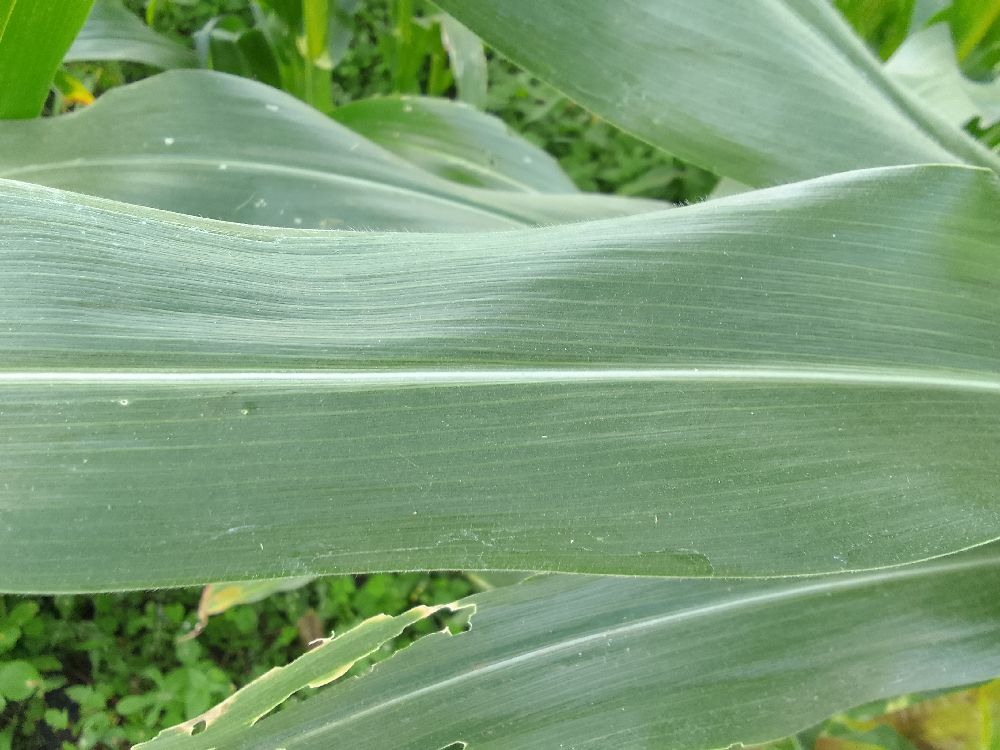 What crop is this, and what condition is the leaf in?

maize, healthy
